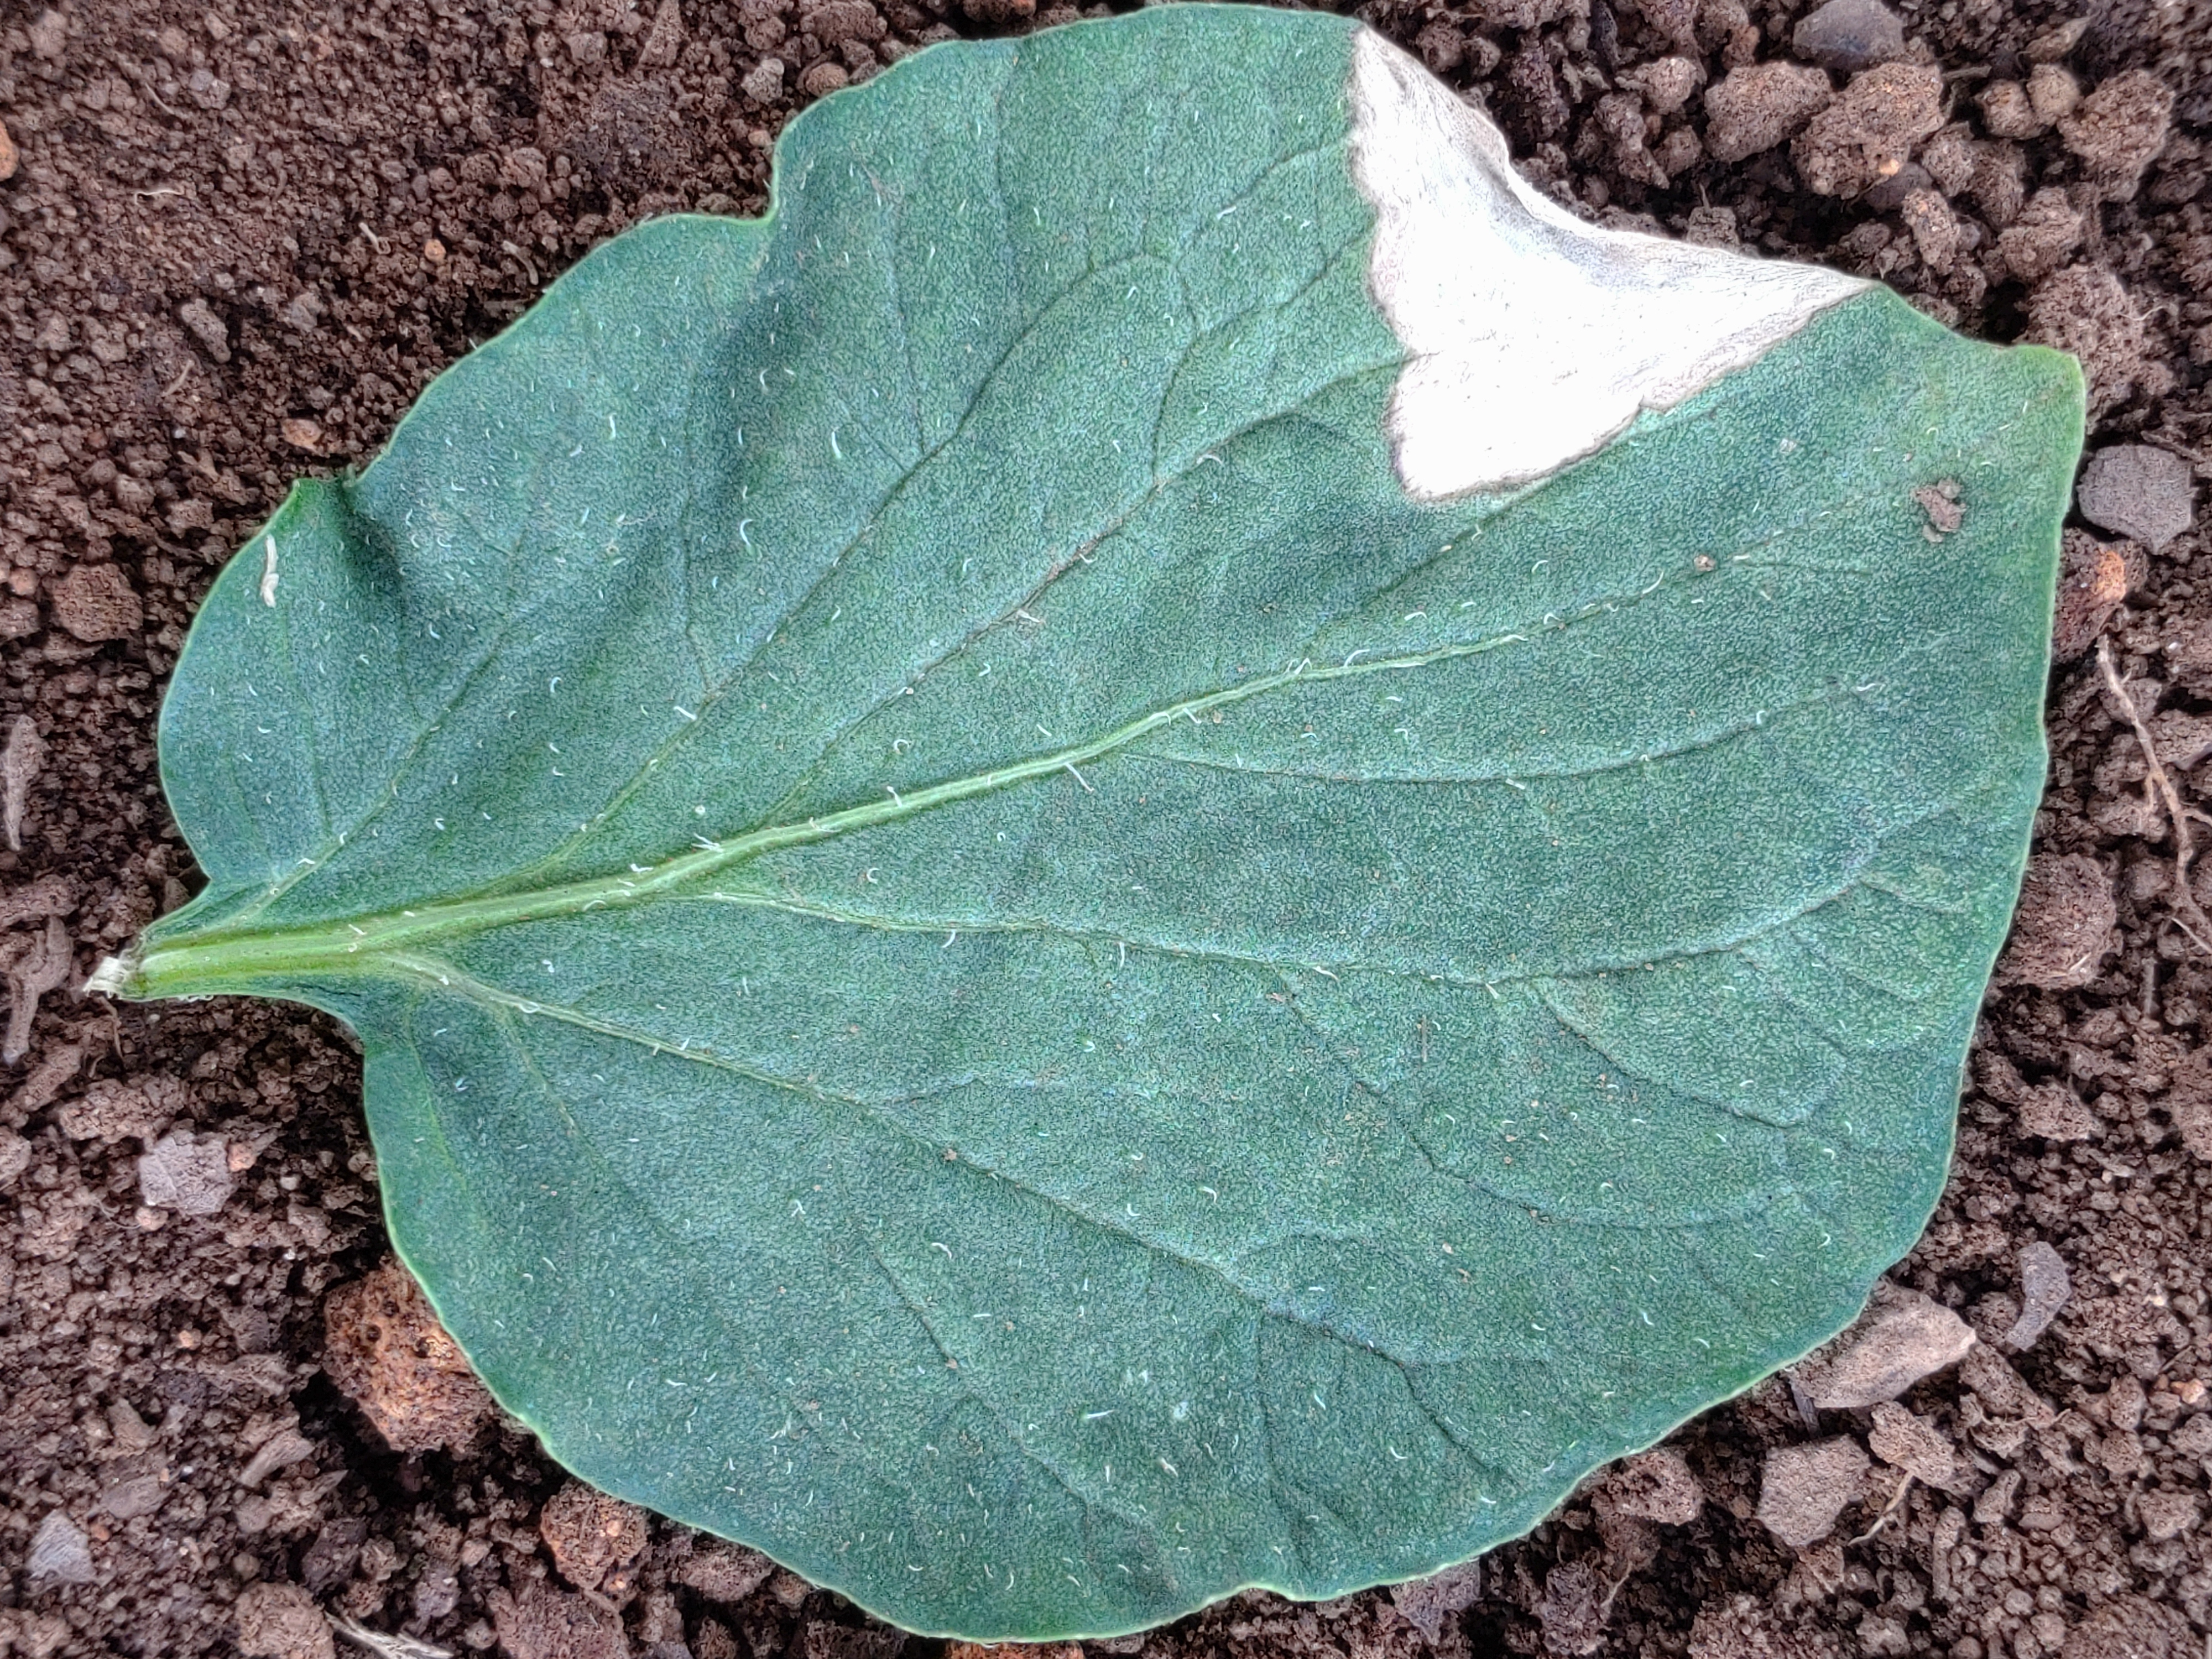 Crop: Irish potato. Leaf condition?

early blight
